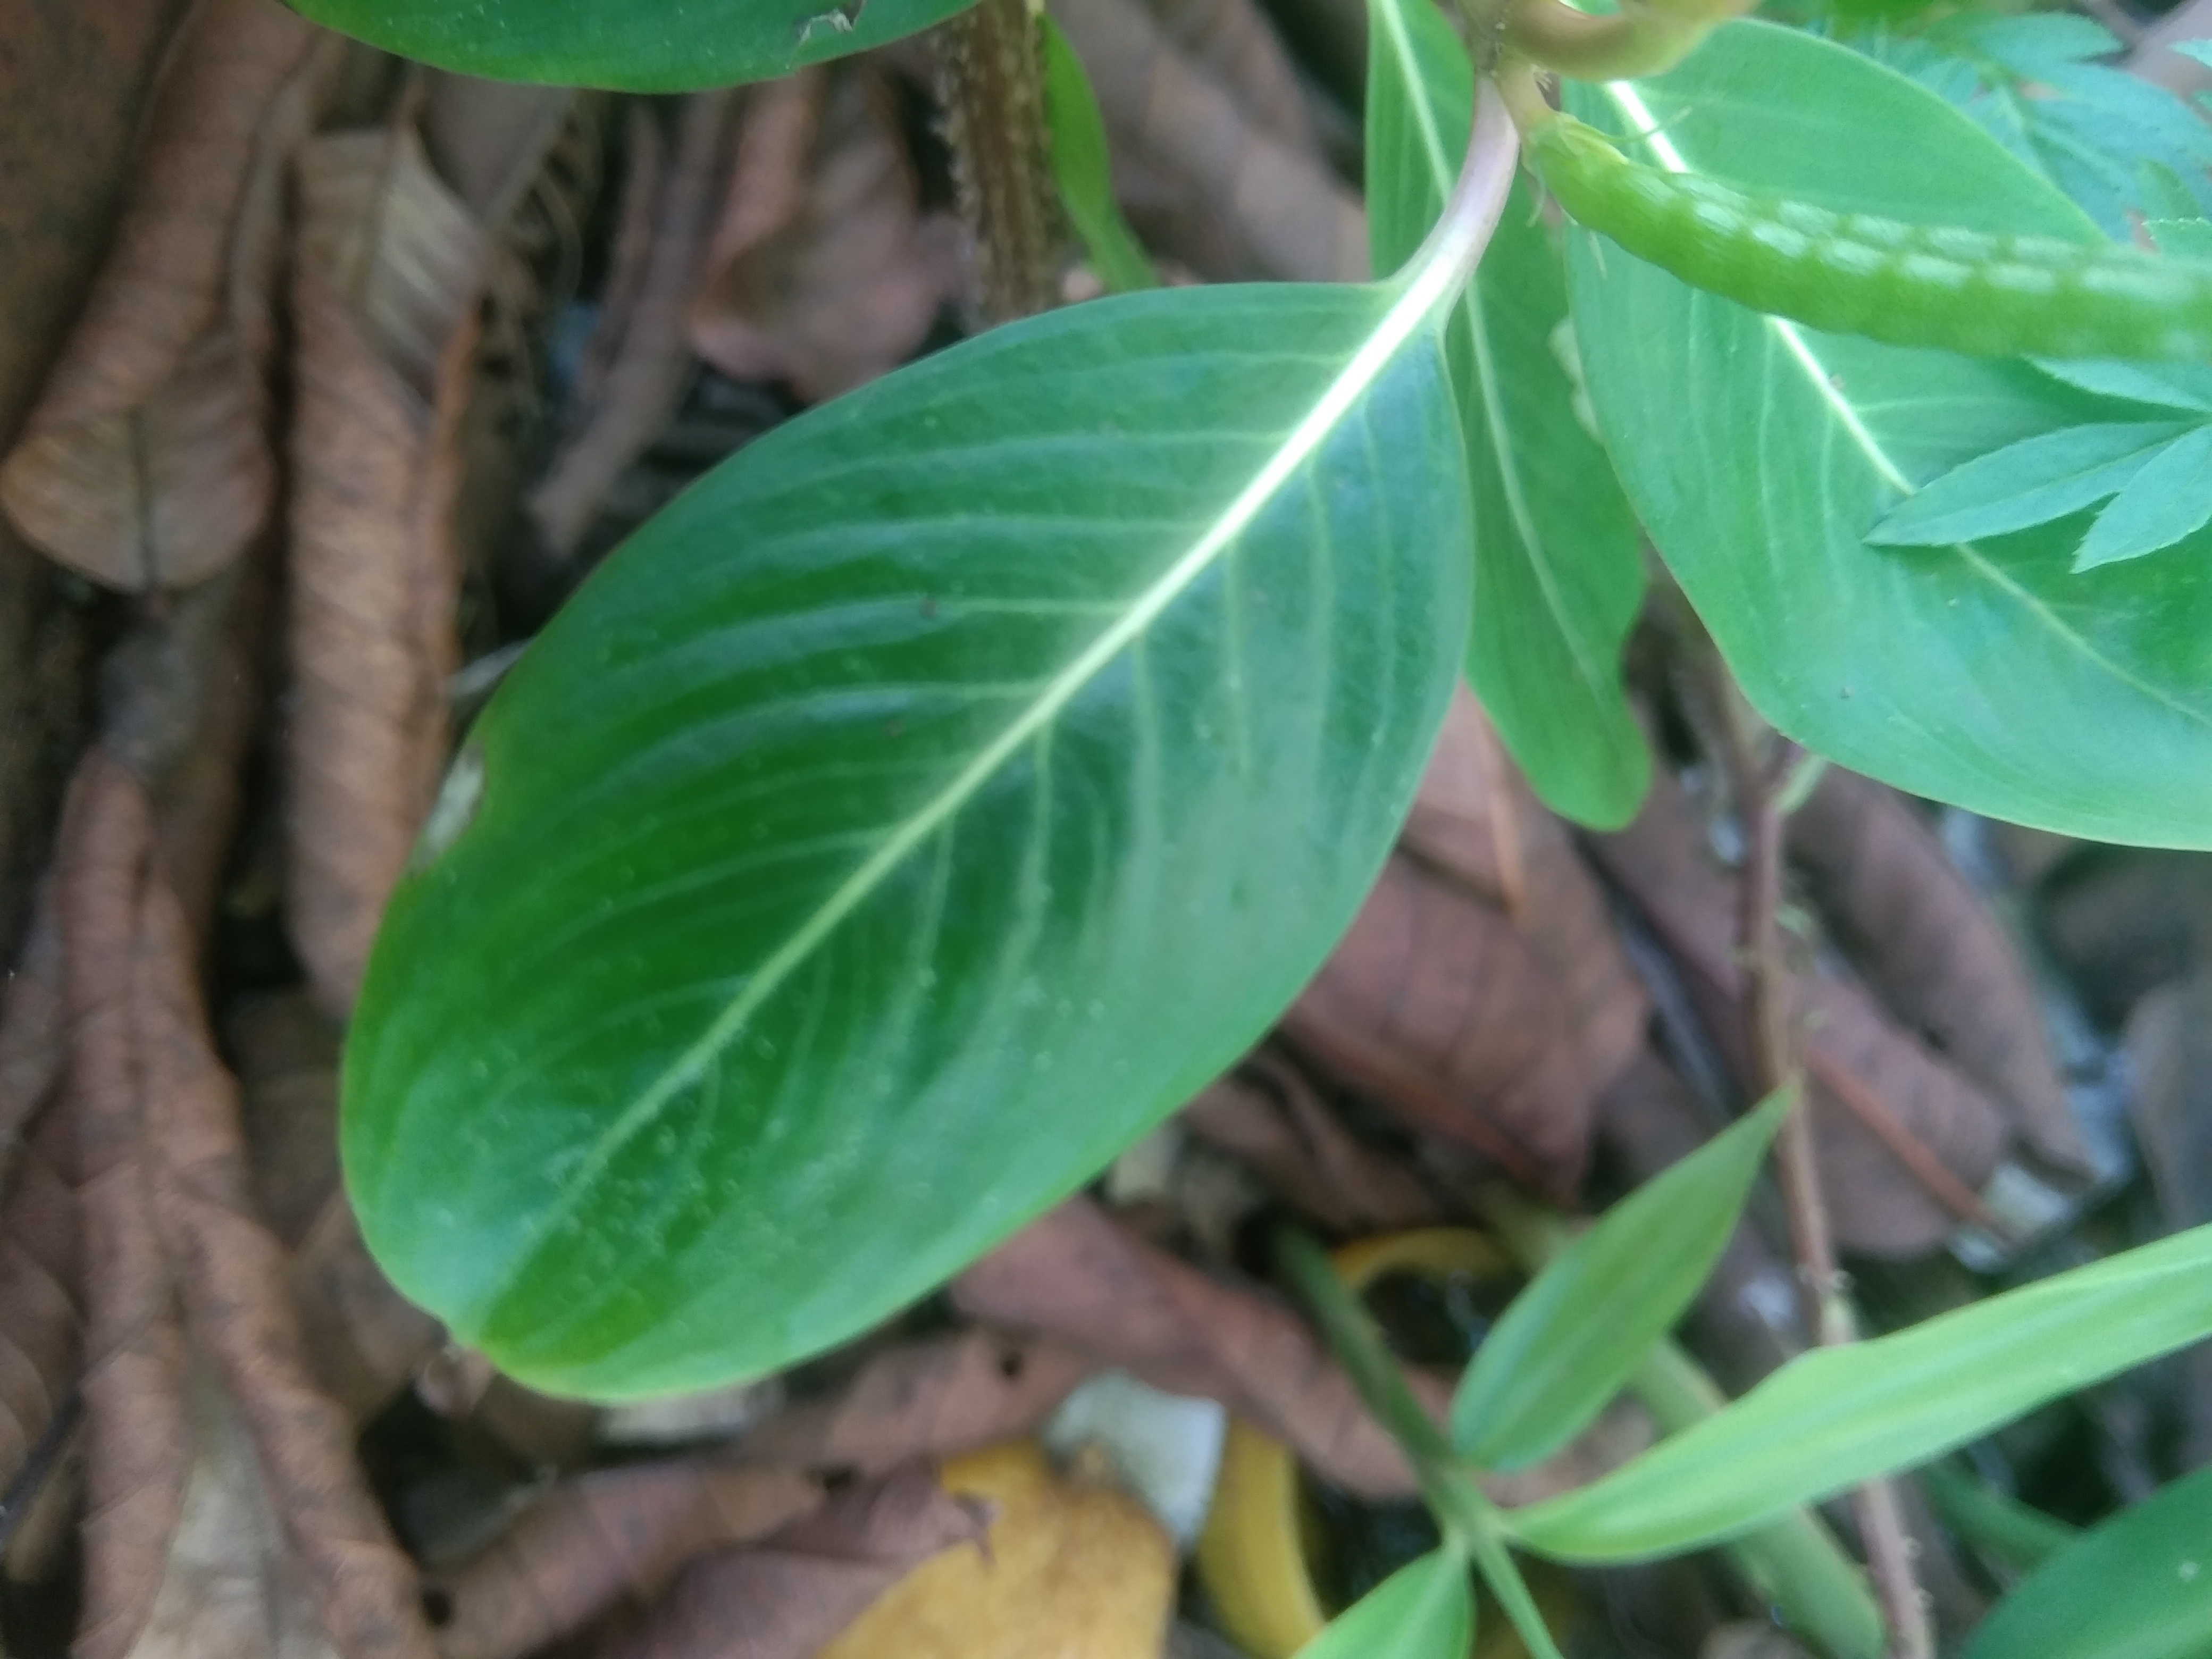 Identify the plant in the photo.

rose periwinkle
